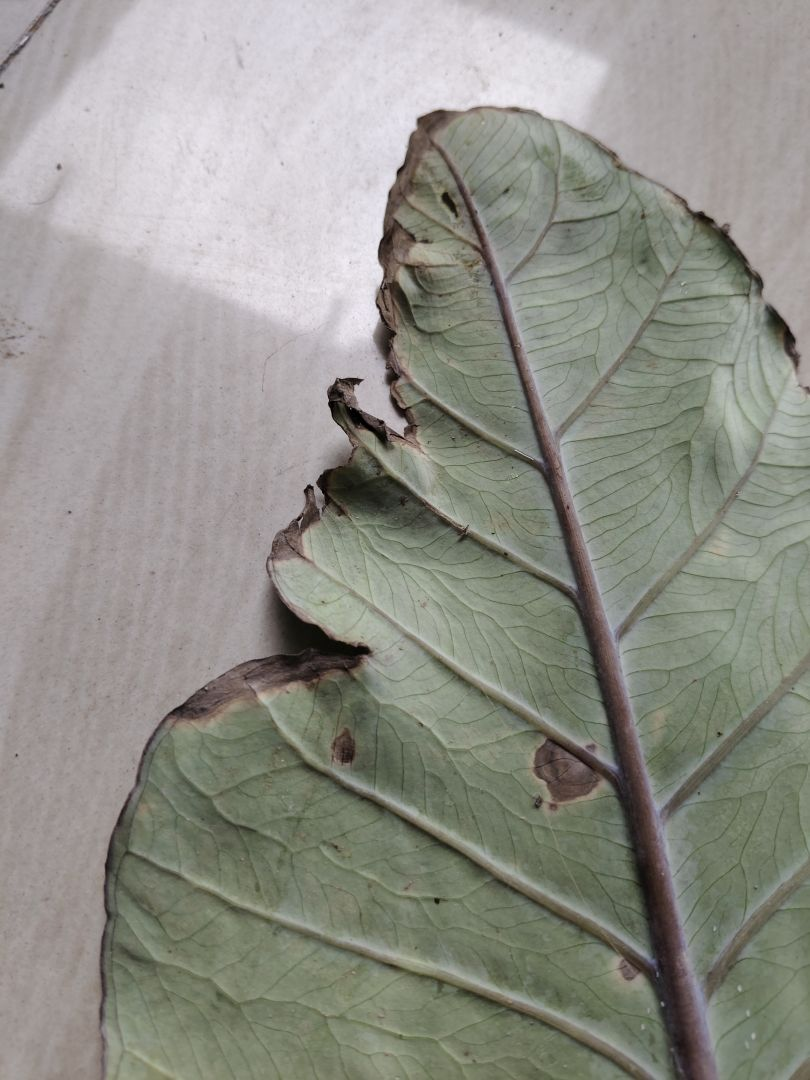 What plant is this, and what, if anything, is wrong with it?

taro, leaf blight
